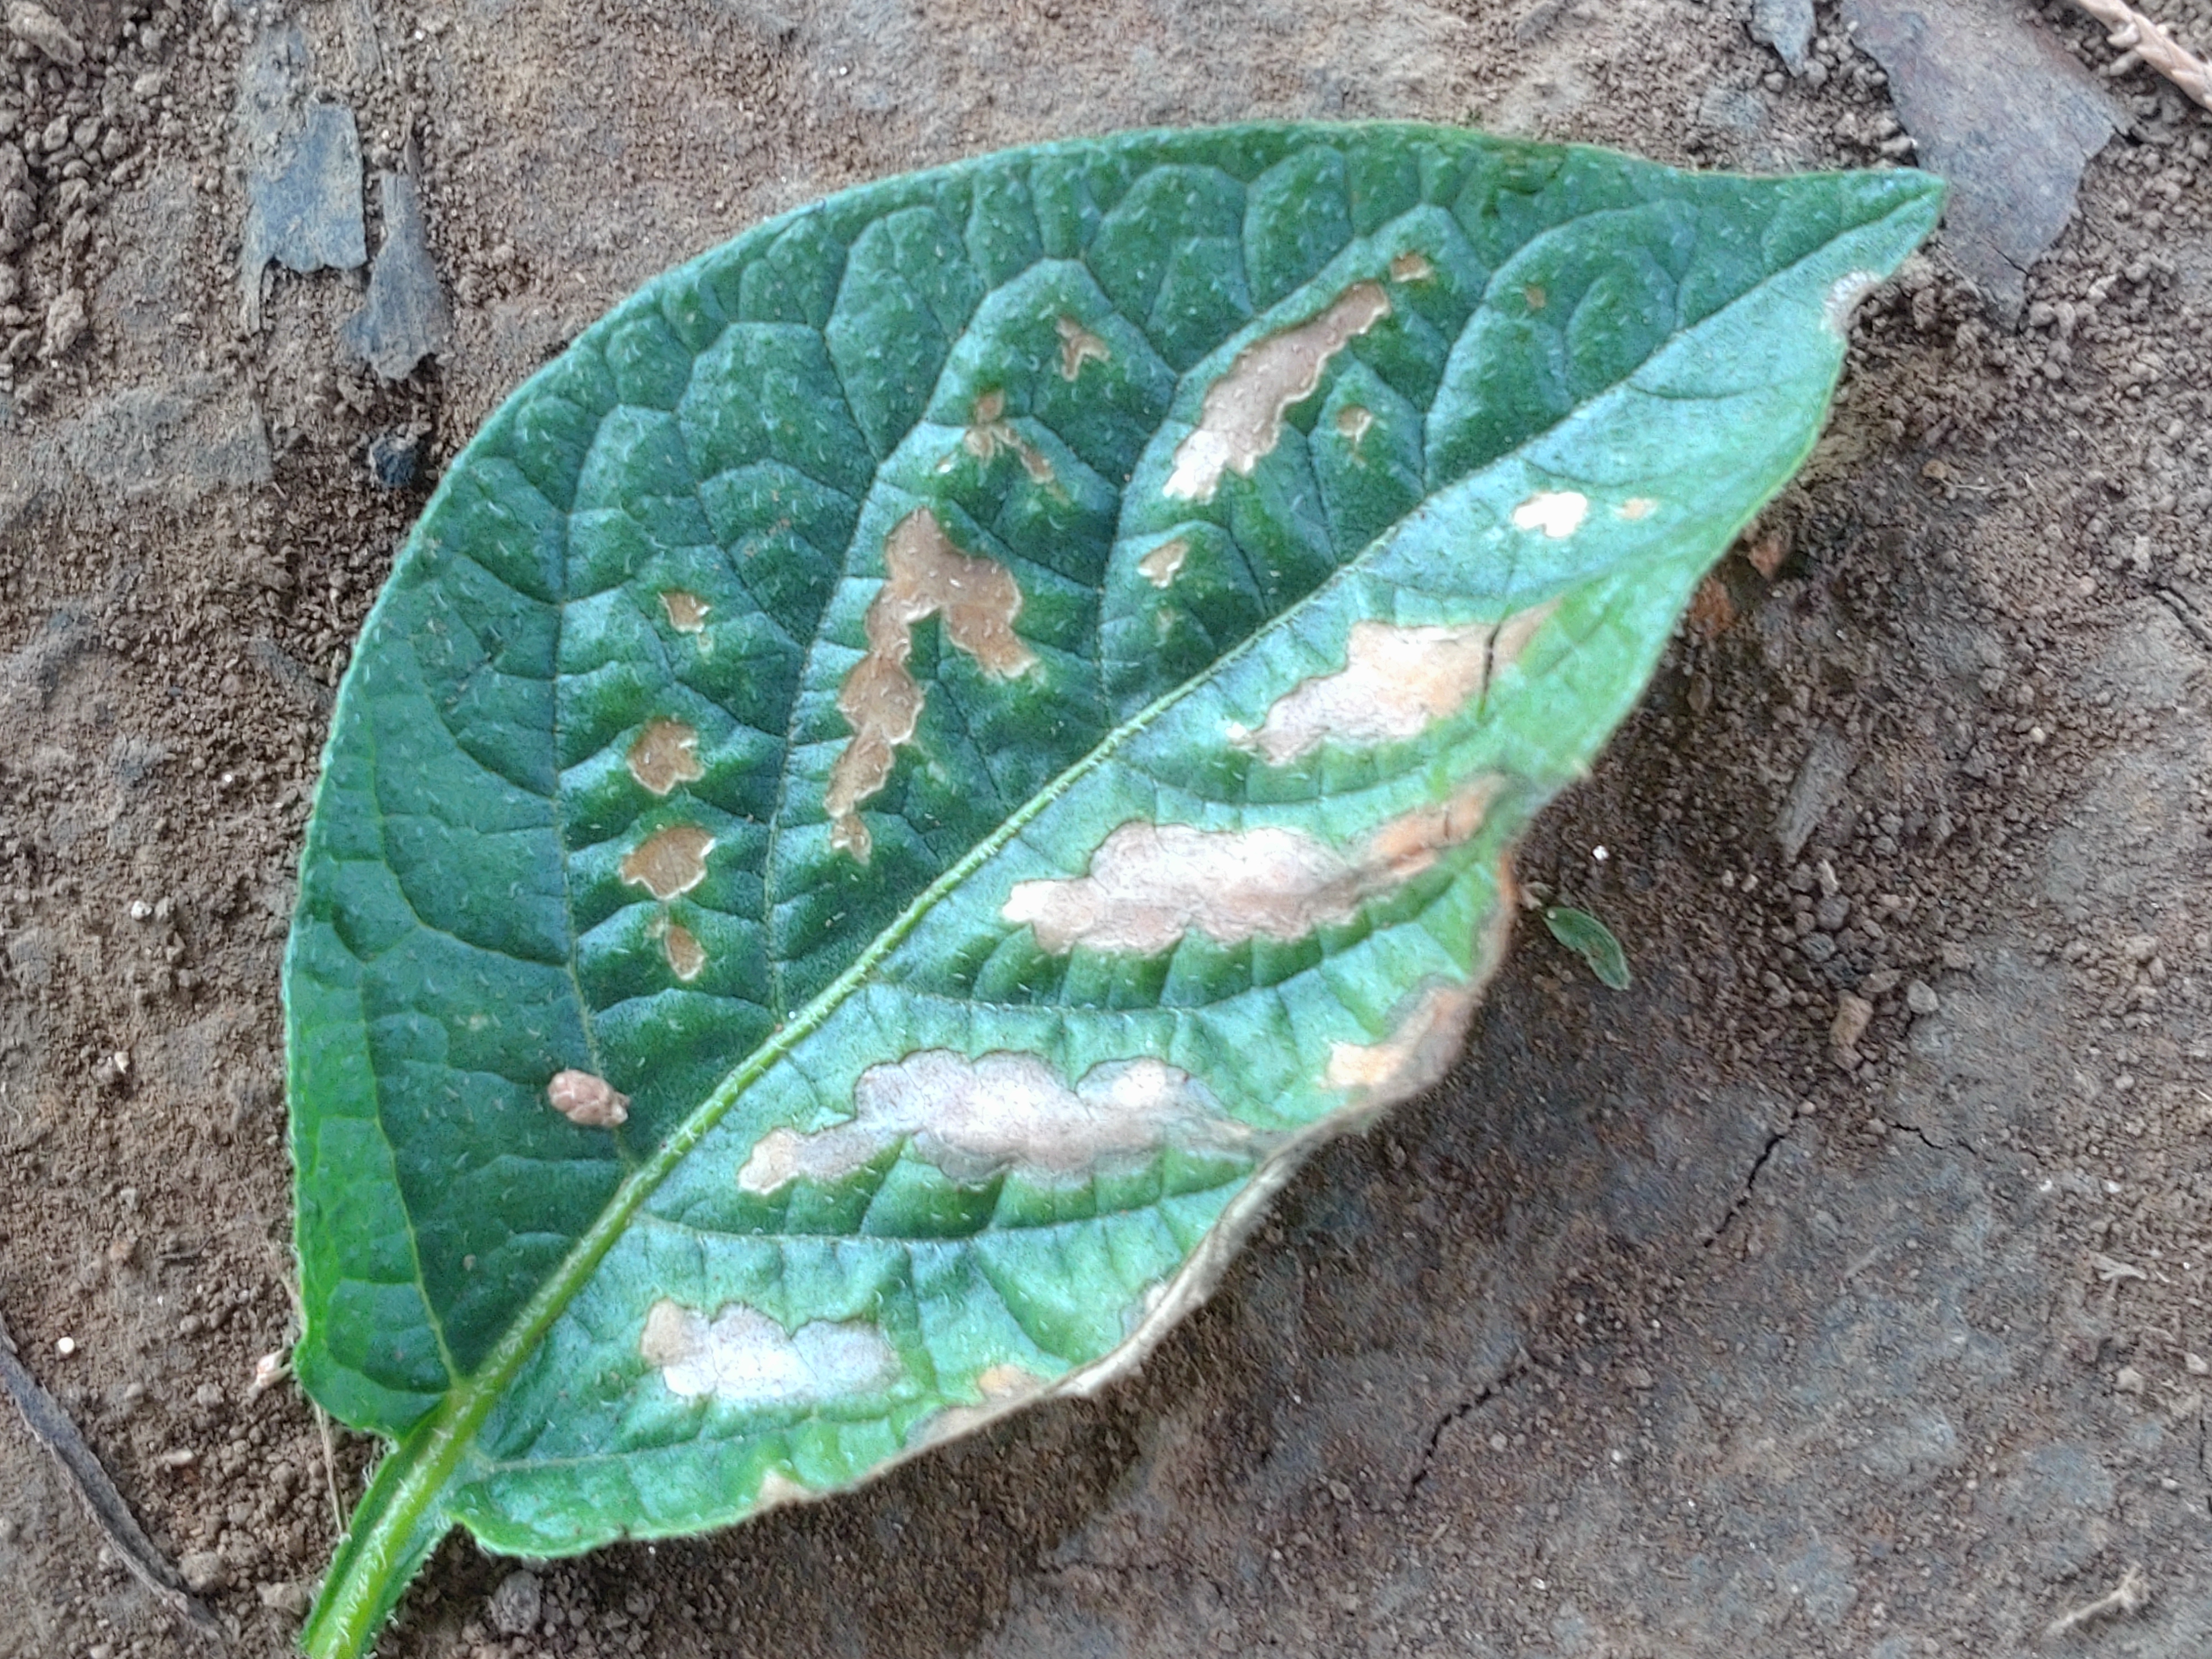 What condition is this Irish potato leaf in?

early blight
